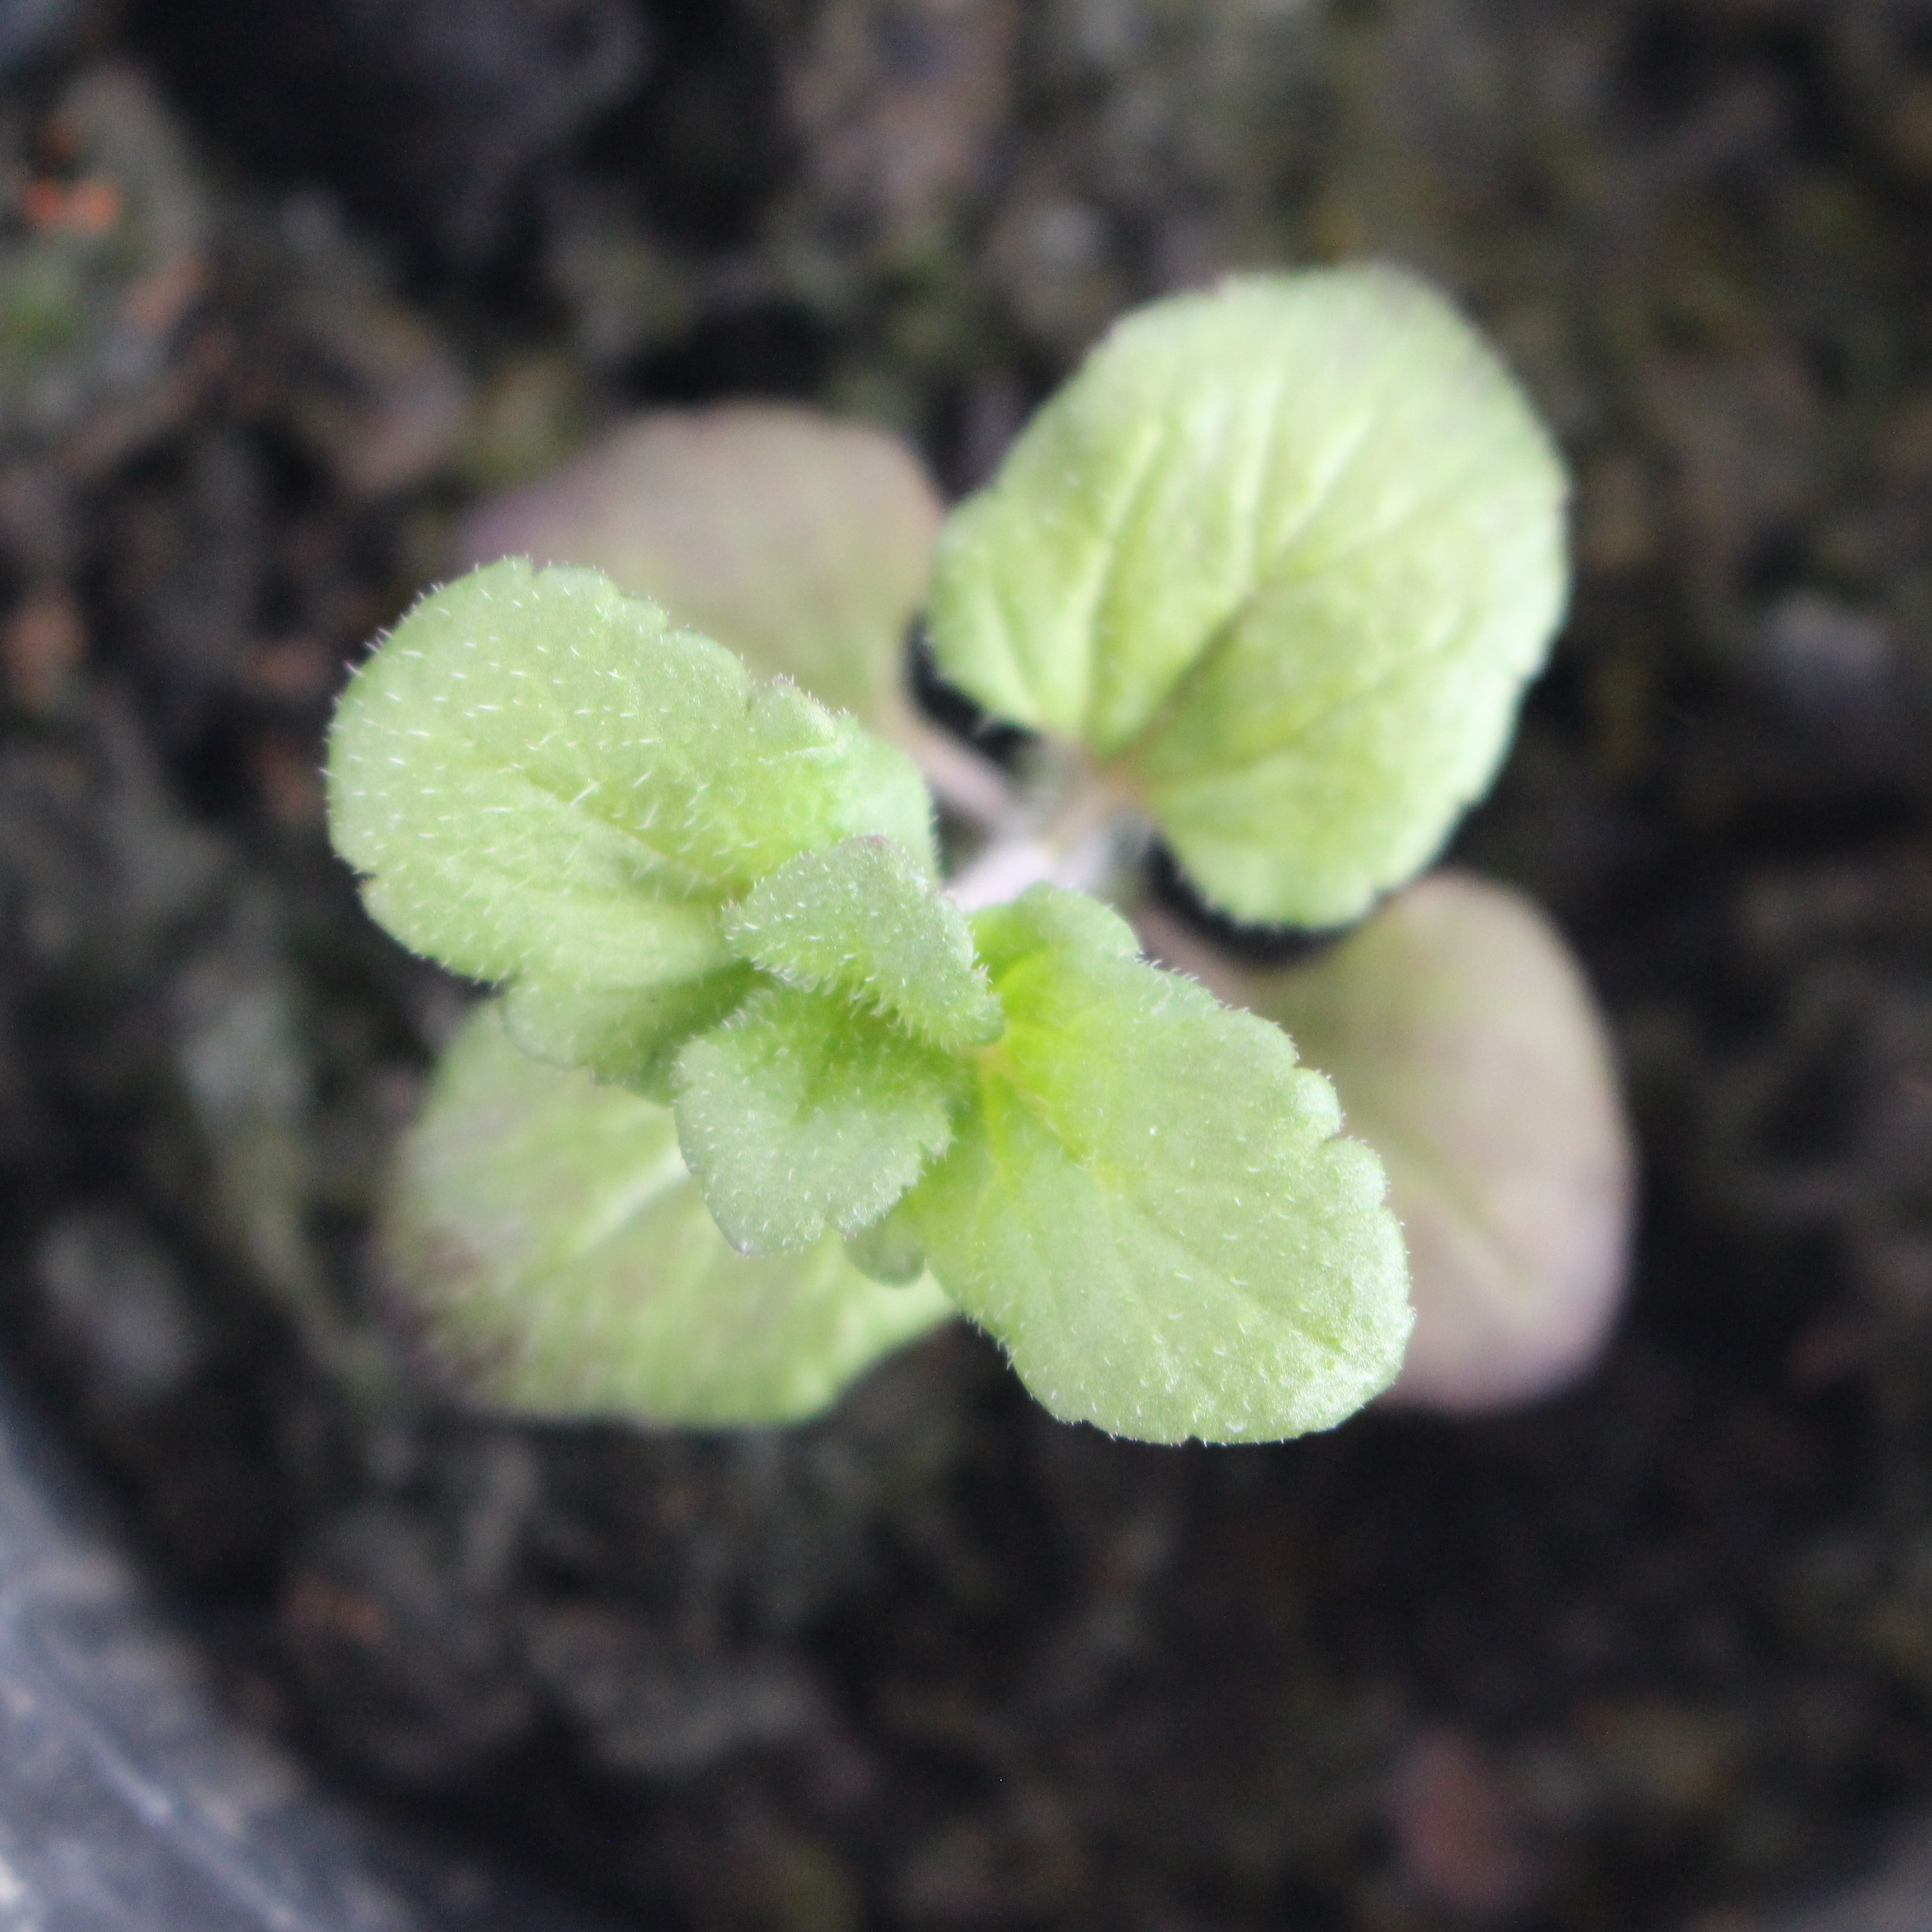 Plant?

Veronica persica
